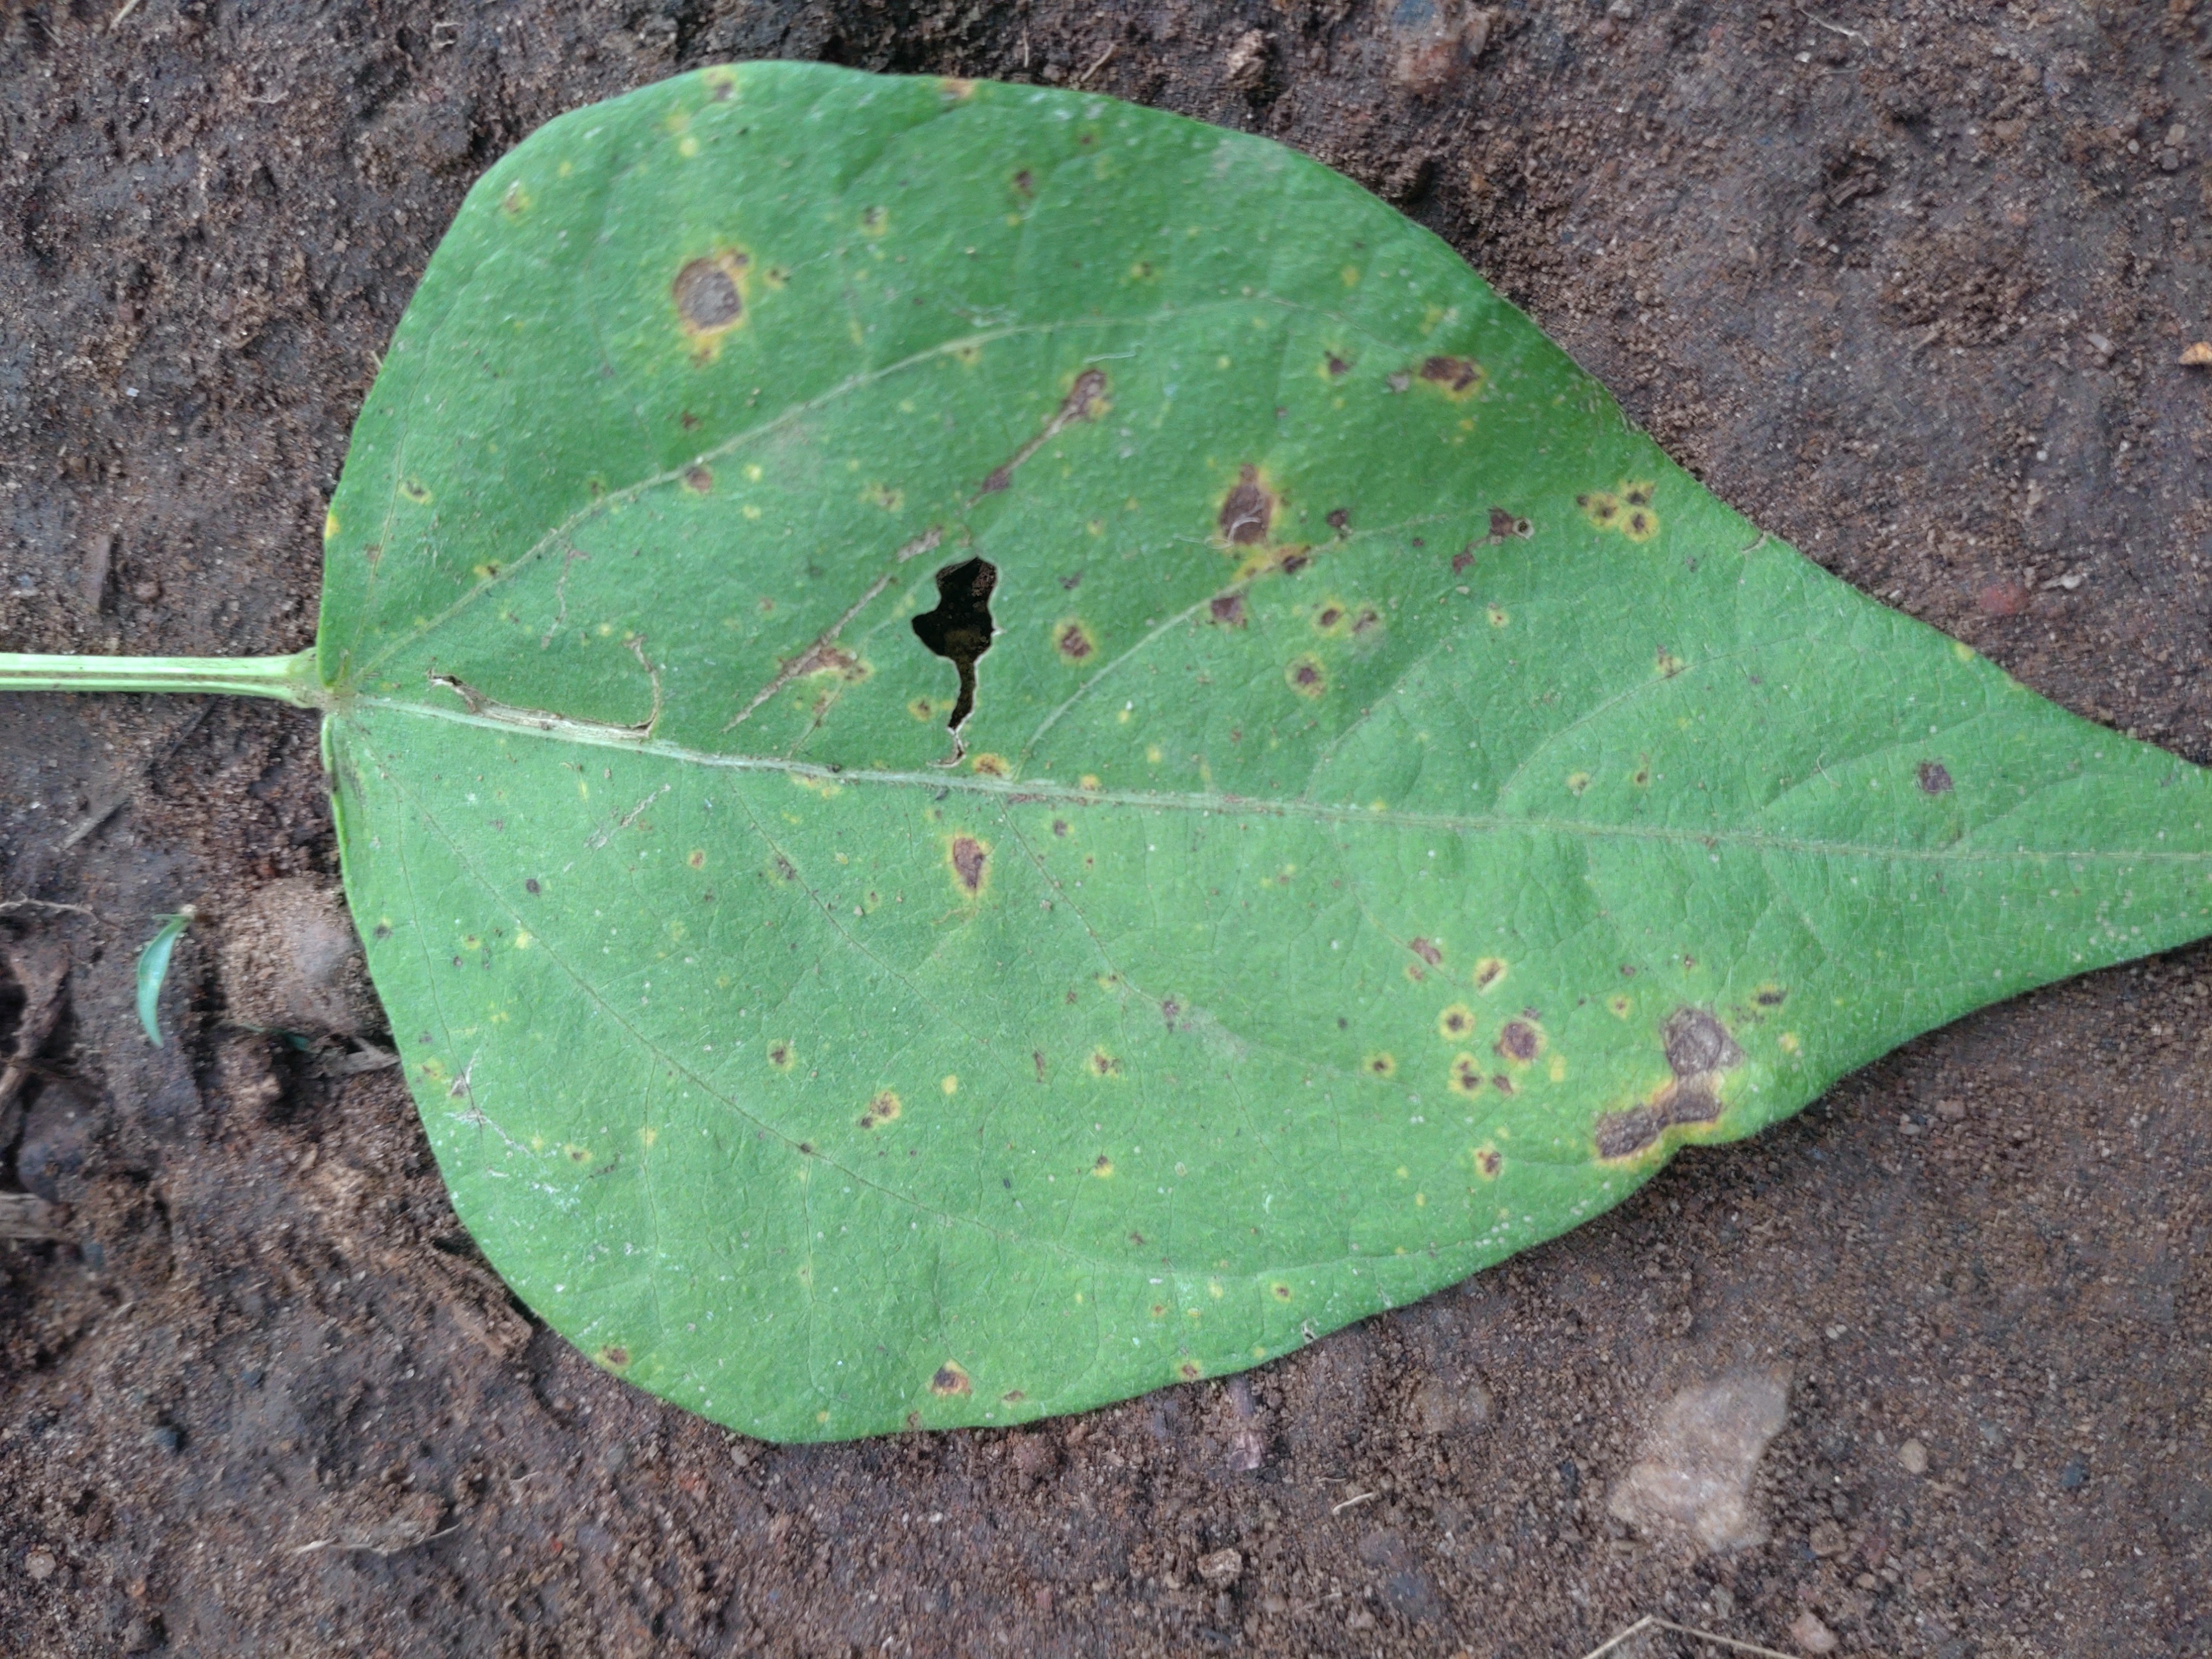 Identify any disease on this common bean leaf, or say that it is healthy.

rust
